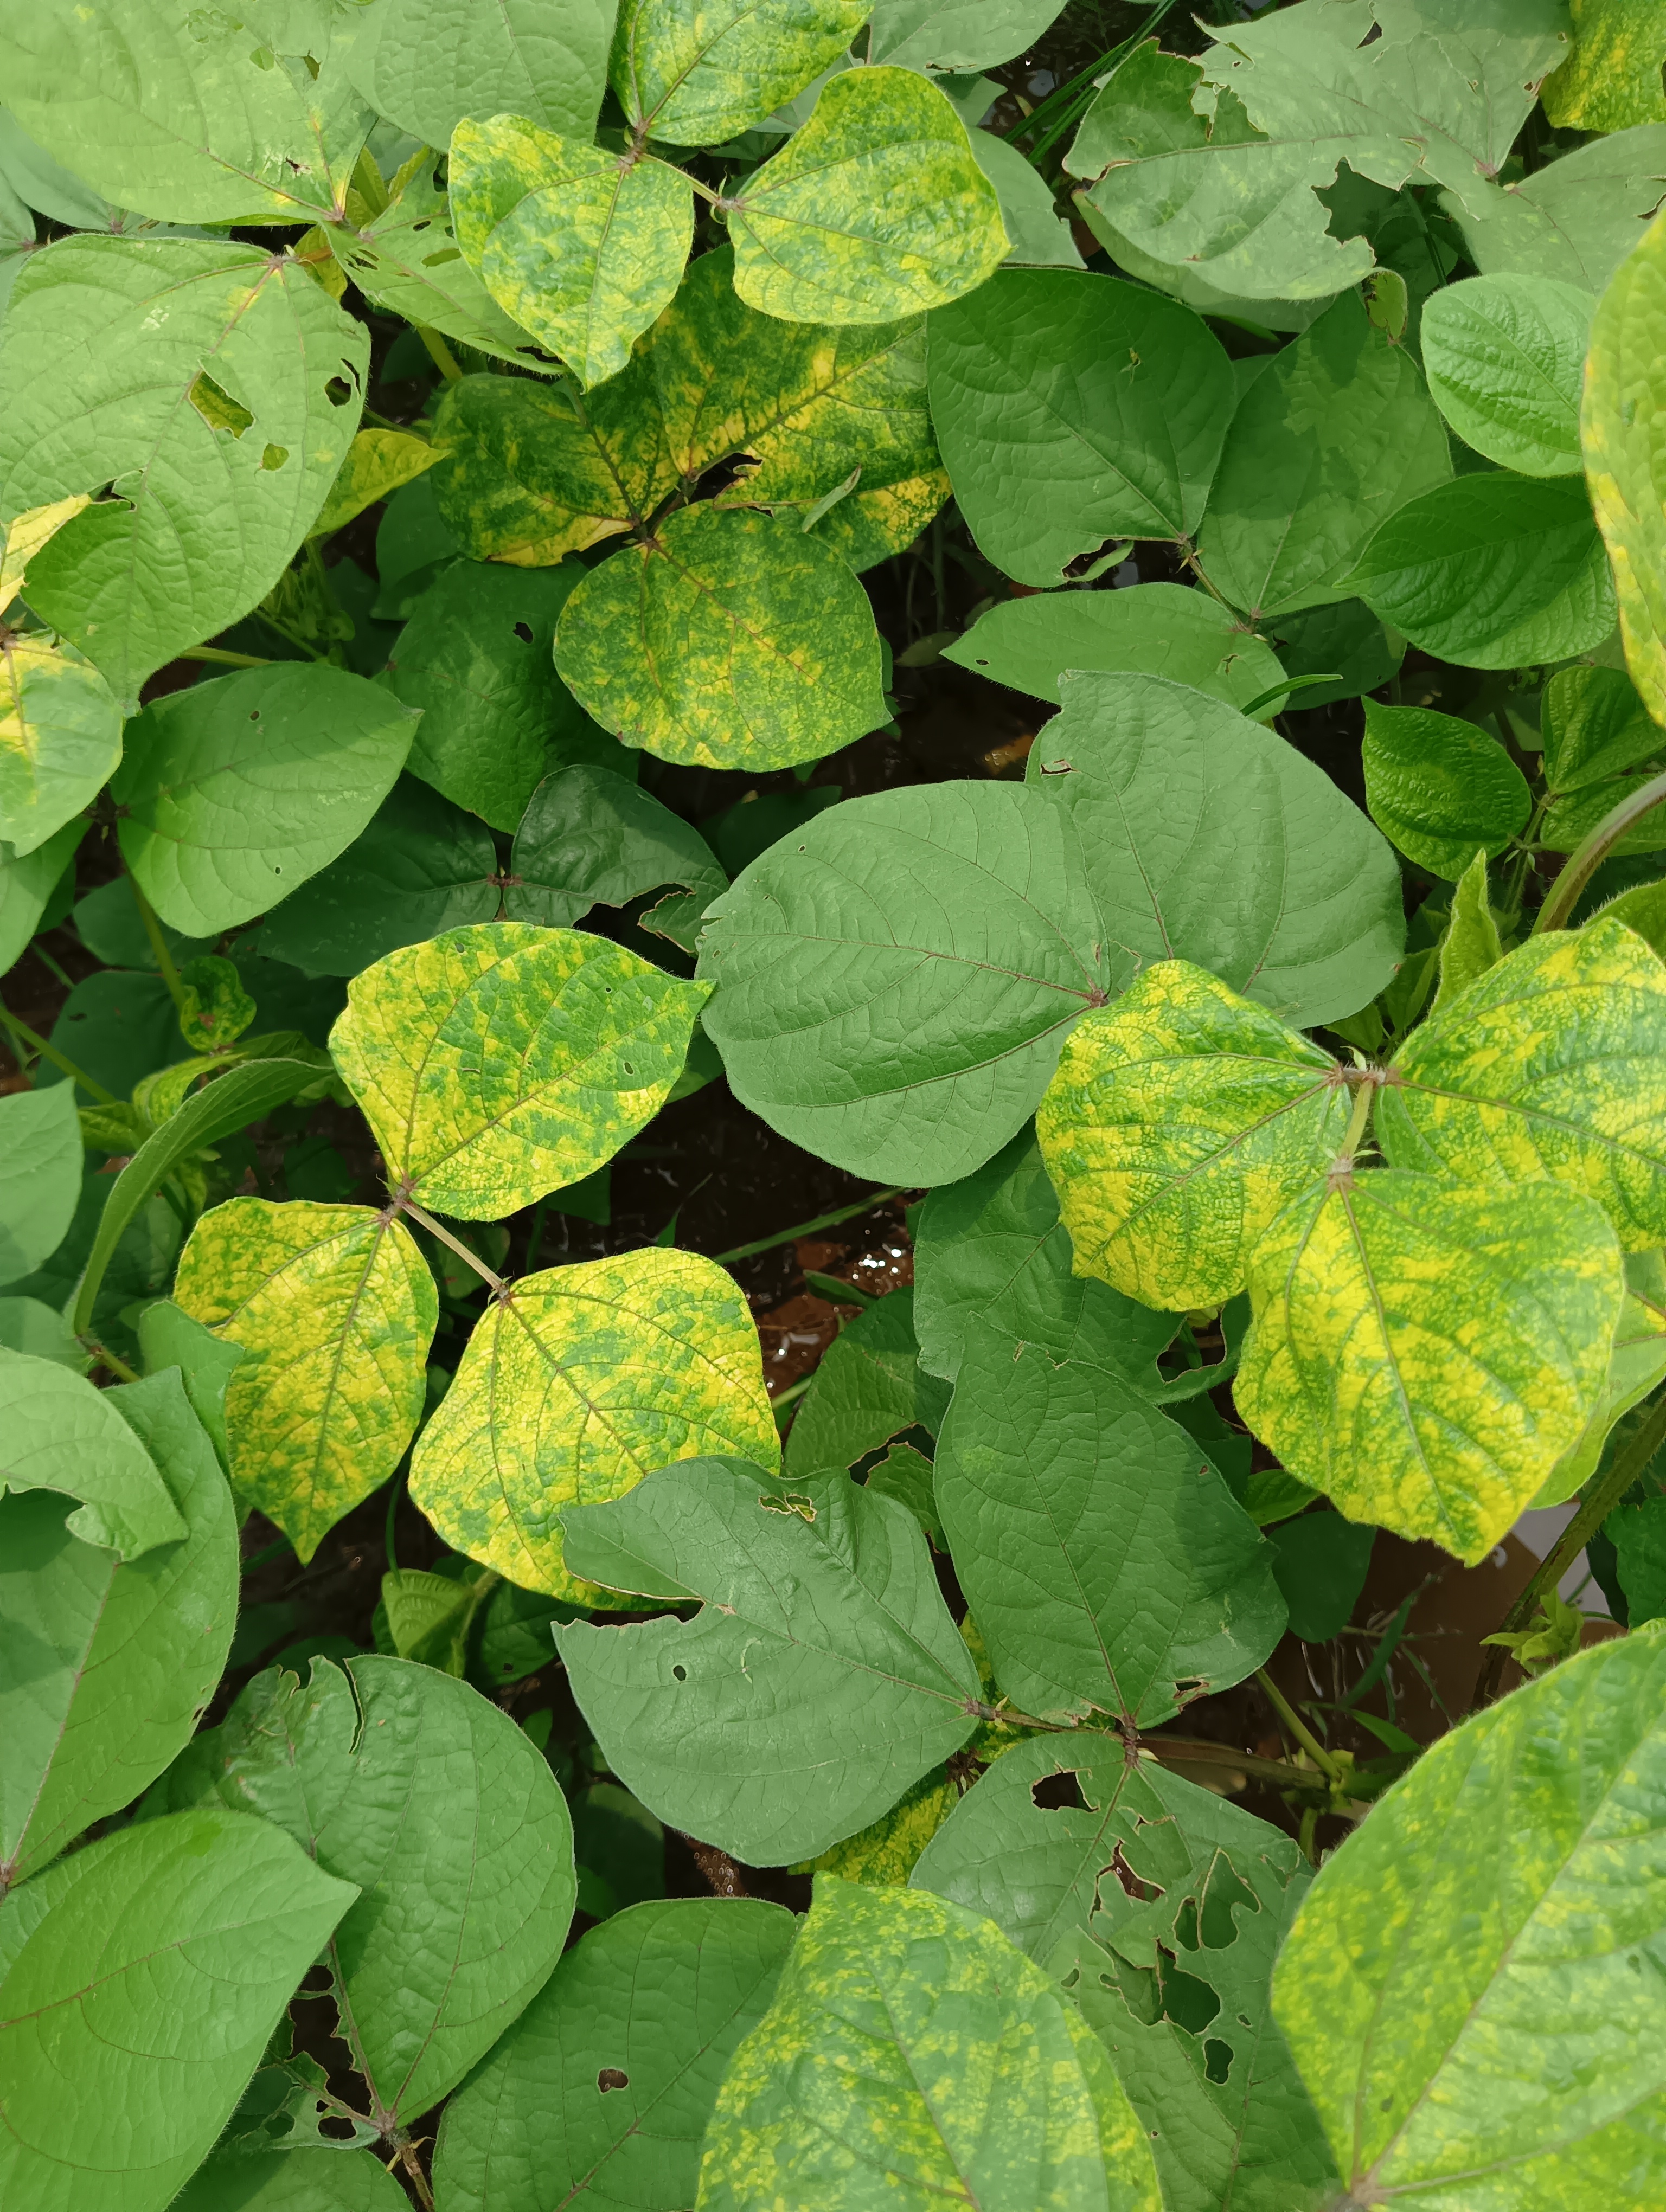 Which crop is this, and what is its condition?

mungbean, yellow mosaic
